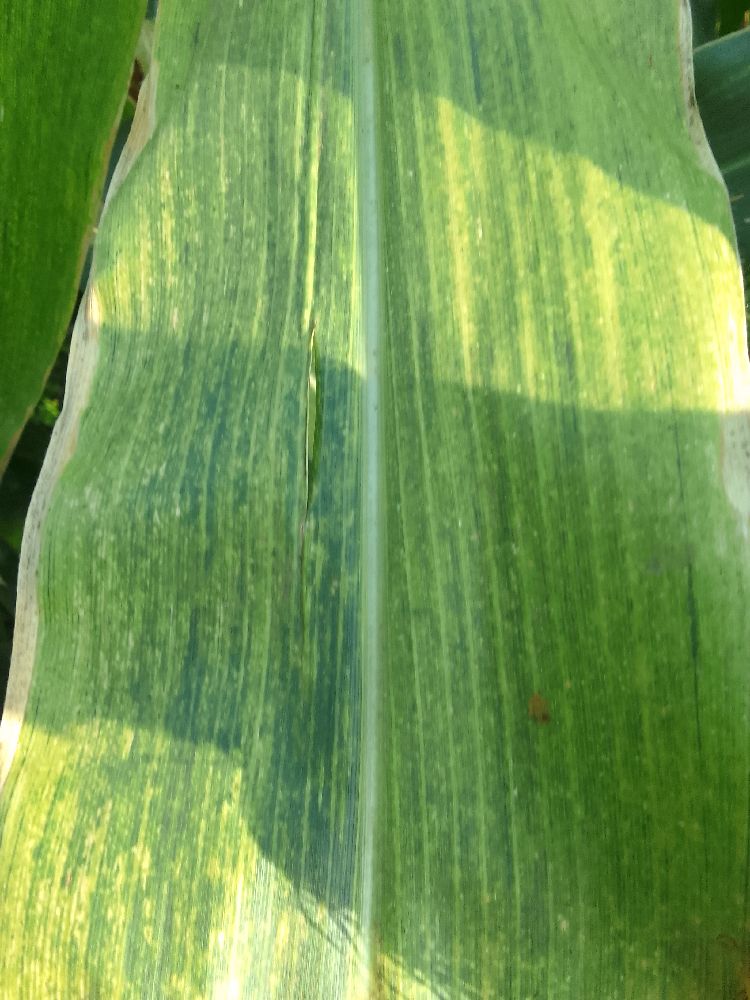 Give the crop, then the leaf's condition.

maize, maize lethal necrosis
